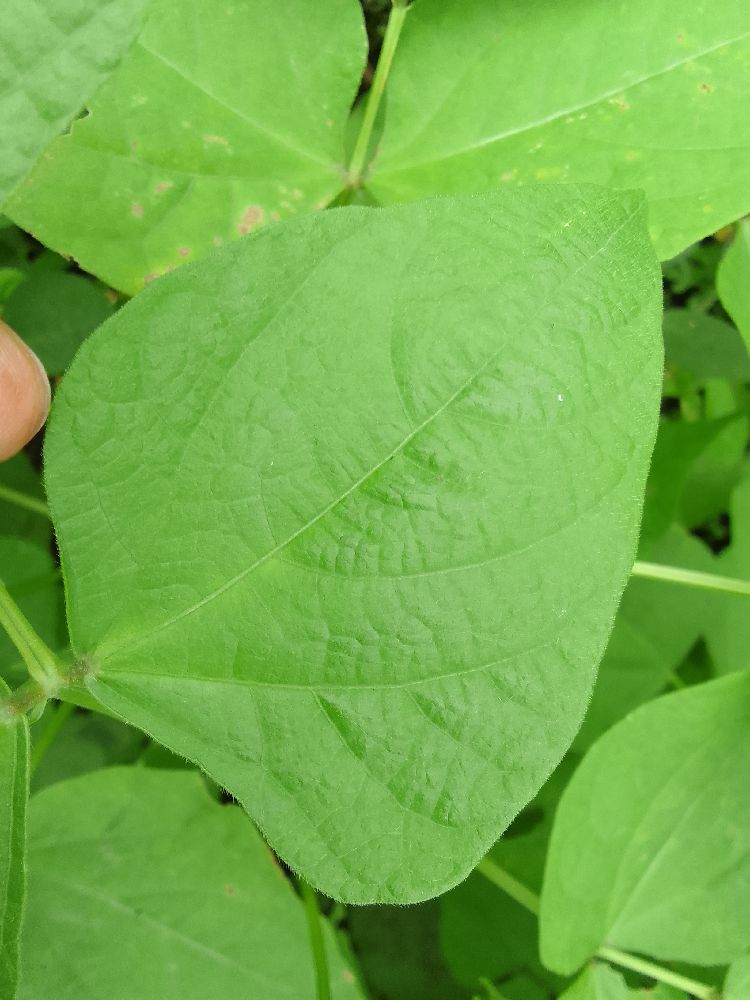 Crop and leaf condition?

common bean, healthy
